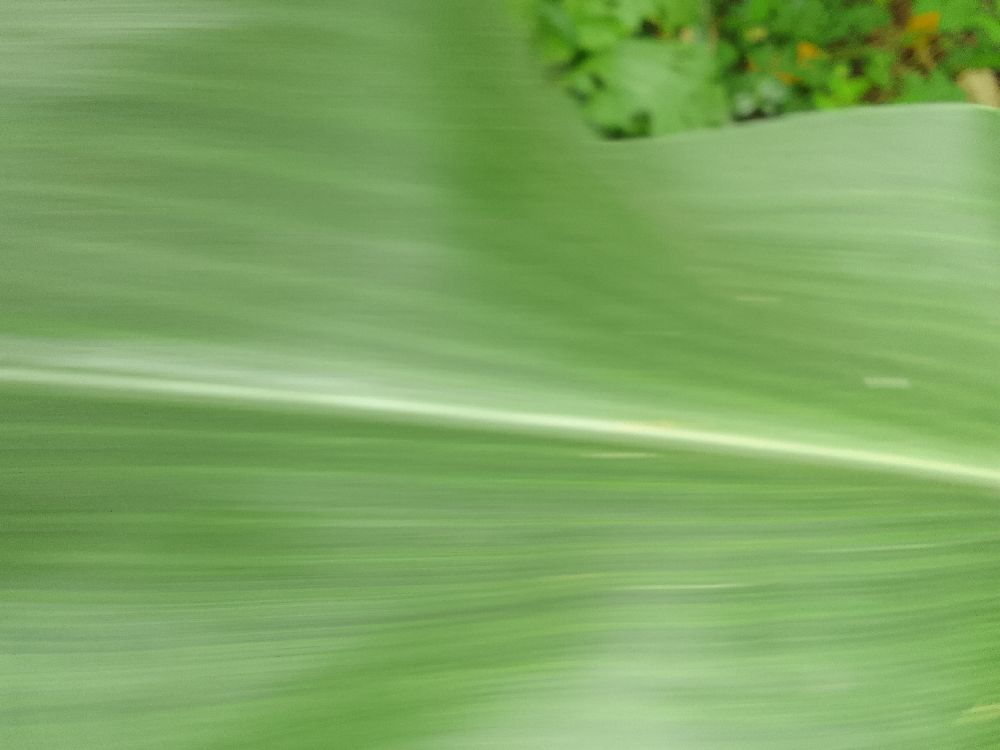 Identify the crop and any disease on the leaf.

maize, healthy
